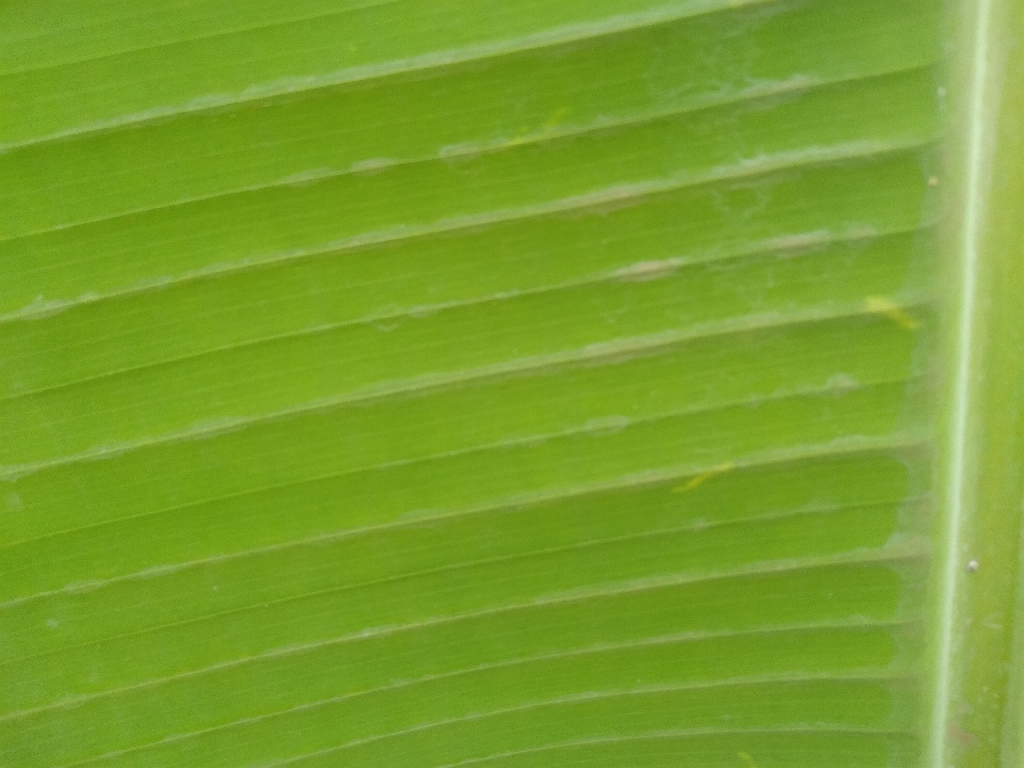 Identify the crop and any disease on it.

banana, healthy
